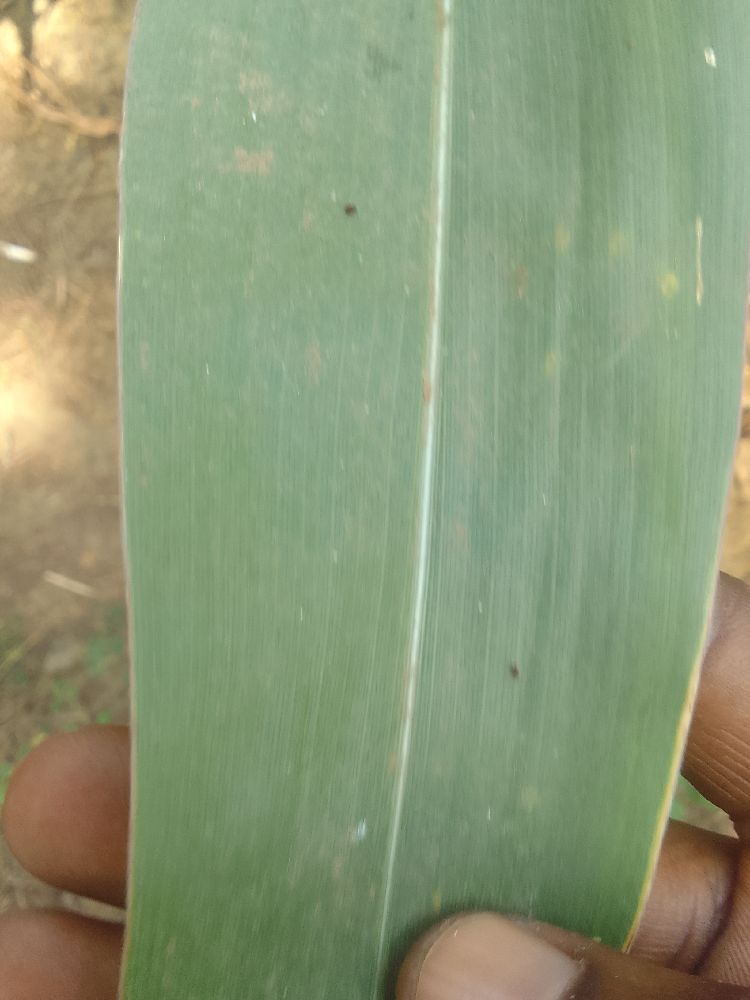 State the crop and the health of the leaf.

maize, healthy
